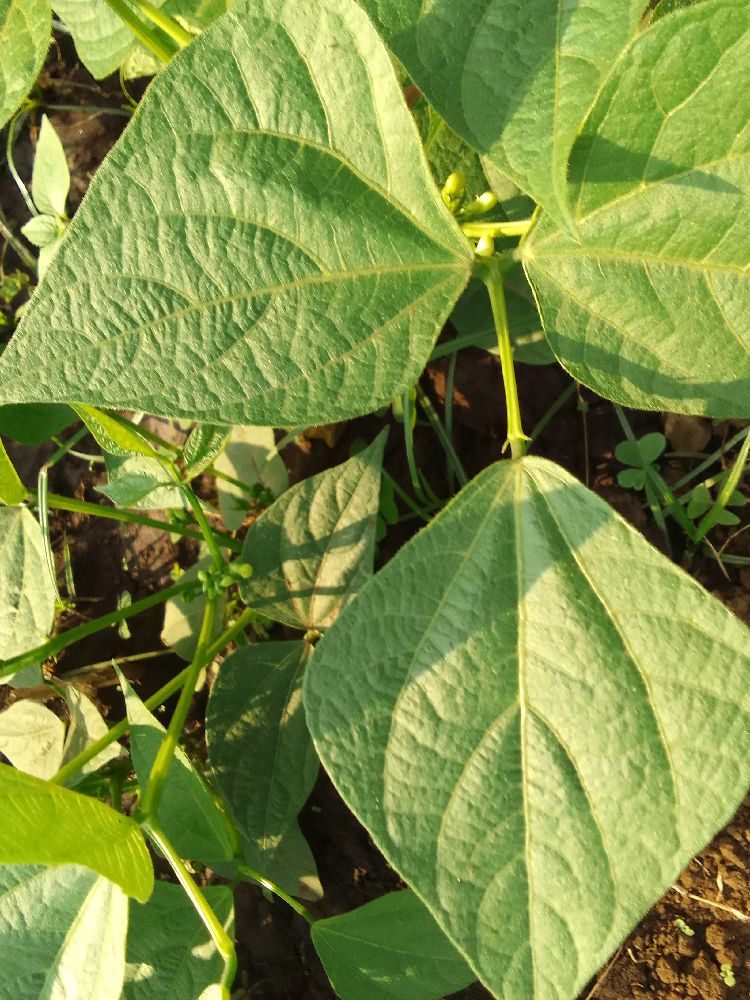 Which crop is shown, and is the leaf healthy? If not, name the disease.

common bean, healthy
